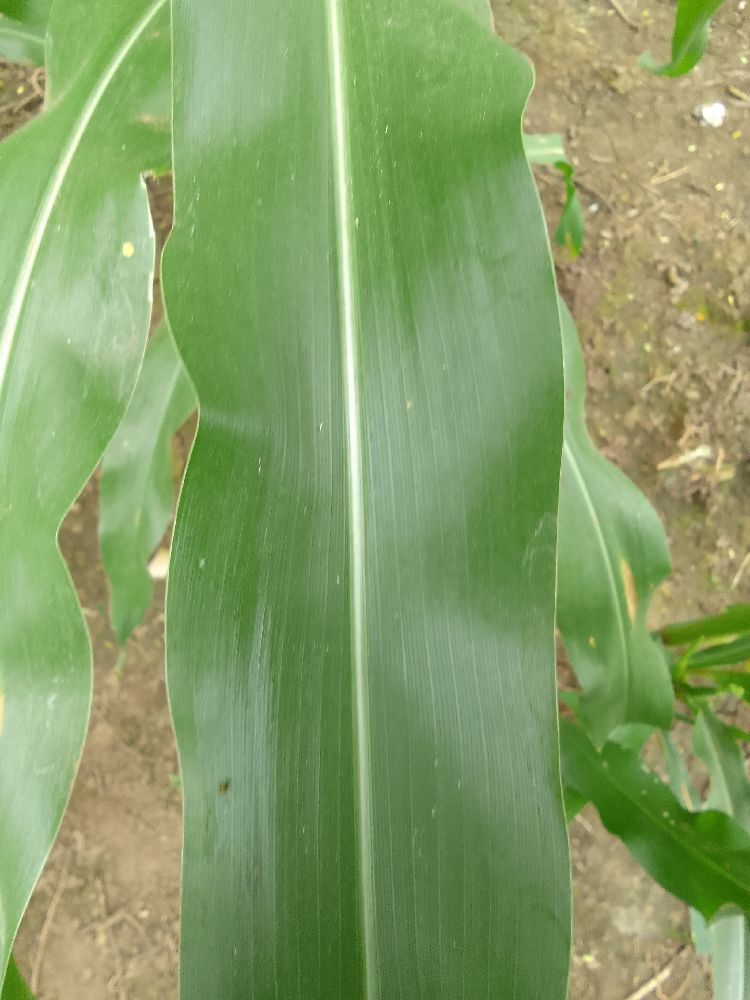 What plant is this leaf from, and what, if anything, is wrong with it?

maize, healthy
